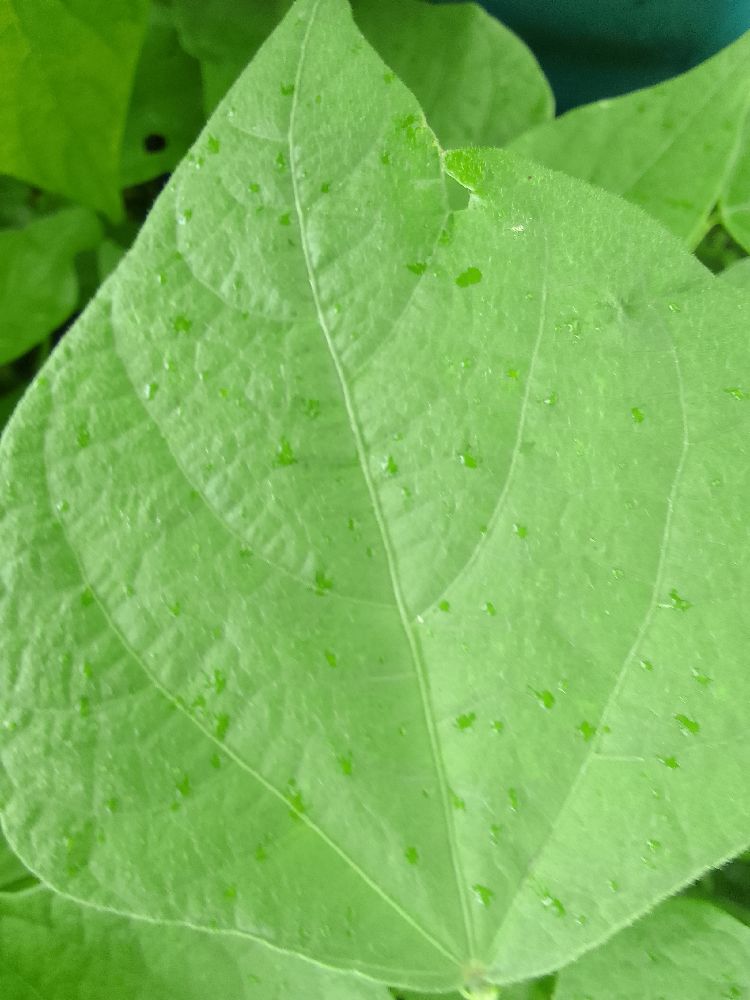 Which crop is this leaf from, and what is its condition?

common bean, healthy
